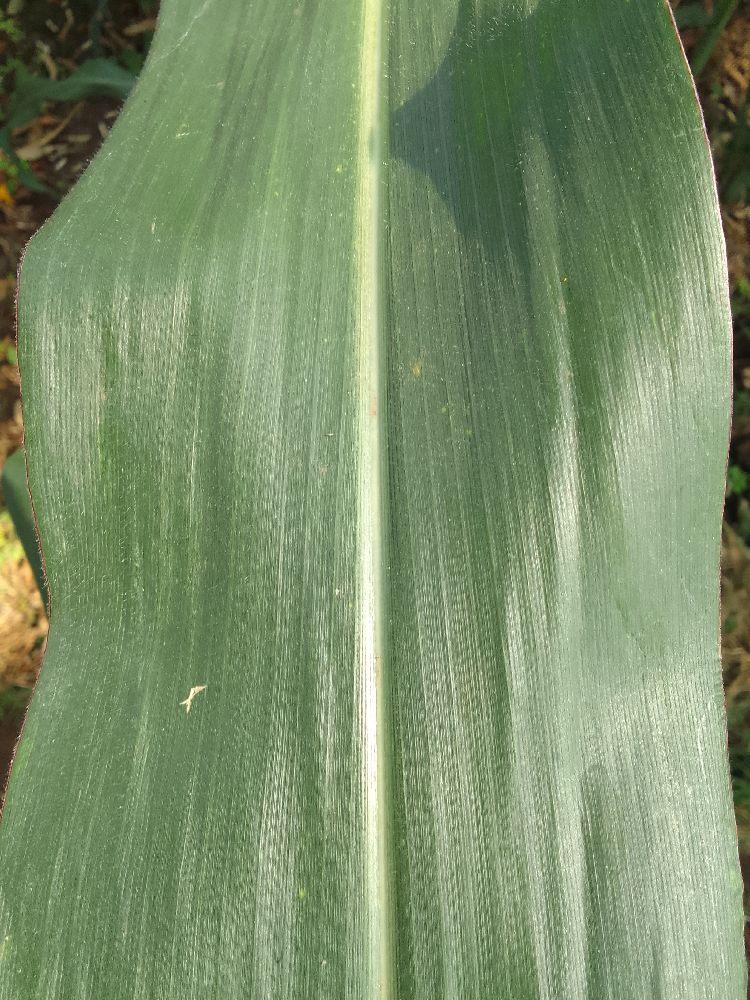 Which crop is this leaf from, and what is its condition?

maize, healthy
